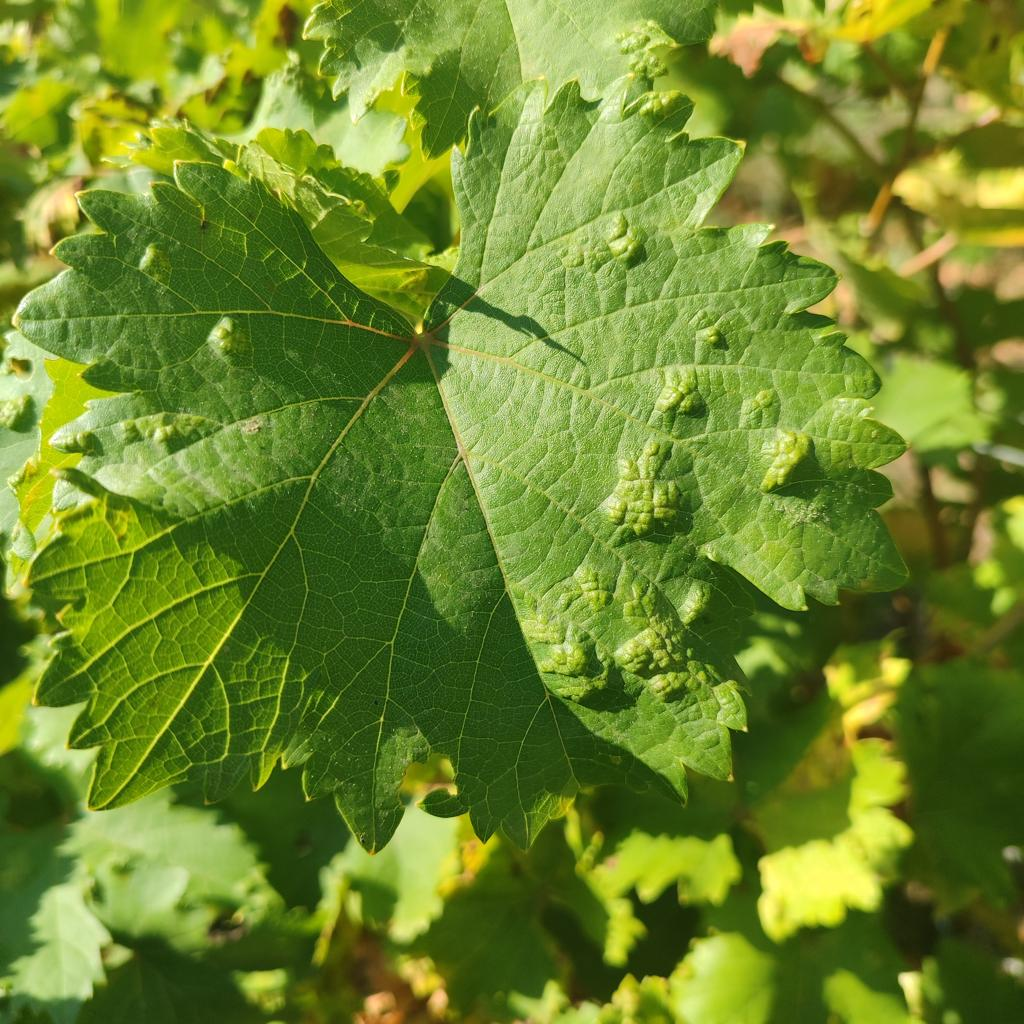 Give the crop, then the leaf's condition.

grapevine, erineum mite
